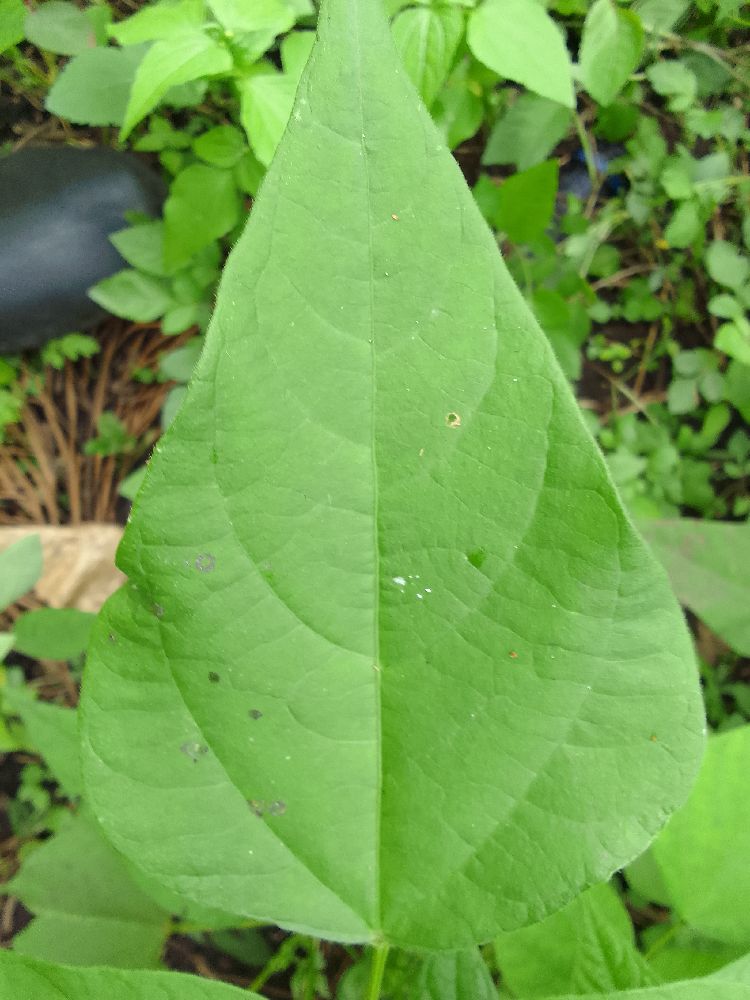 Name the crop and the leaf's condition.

common bean, healthy
